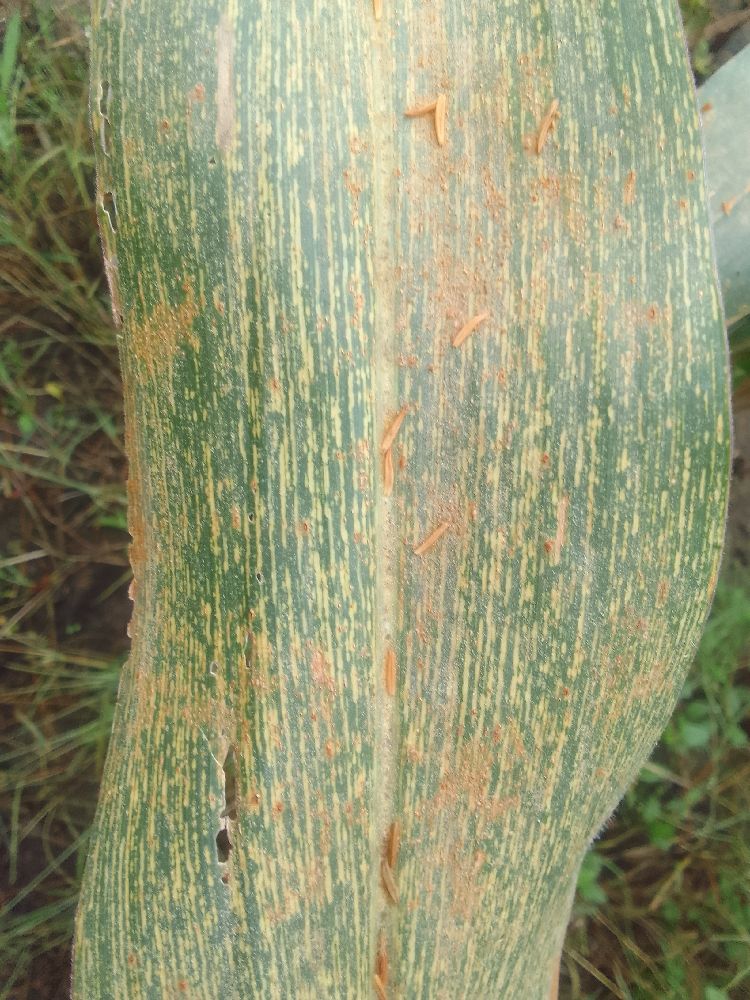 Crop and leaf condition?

maize, maize streak virus
